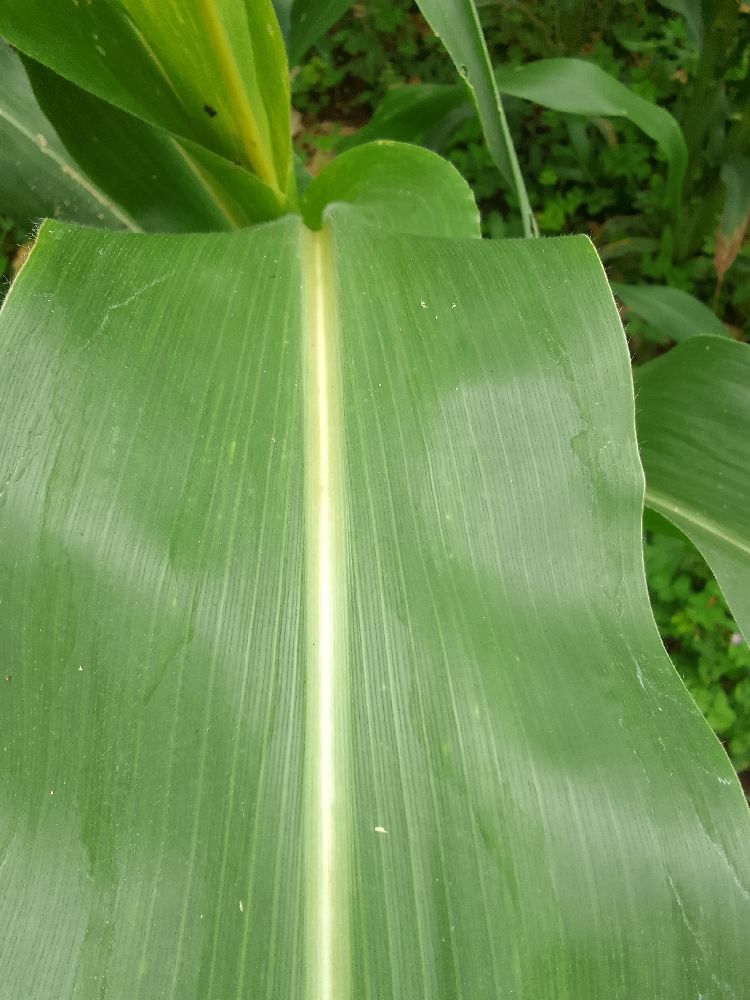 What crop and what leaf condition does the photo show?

maize, healthy
